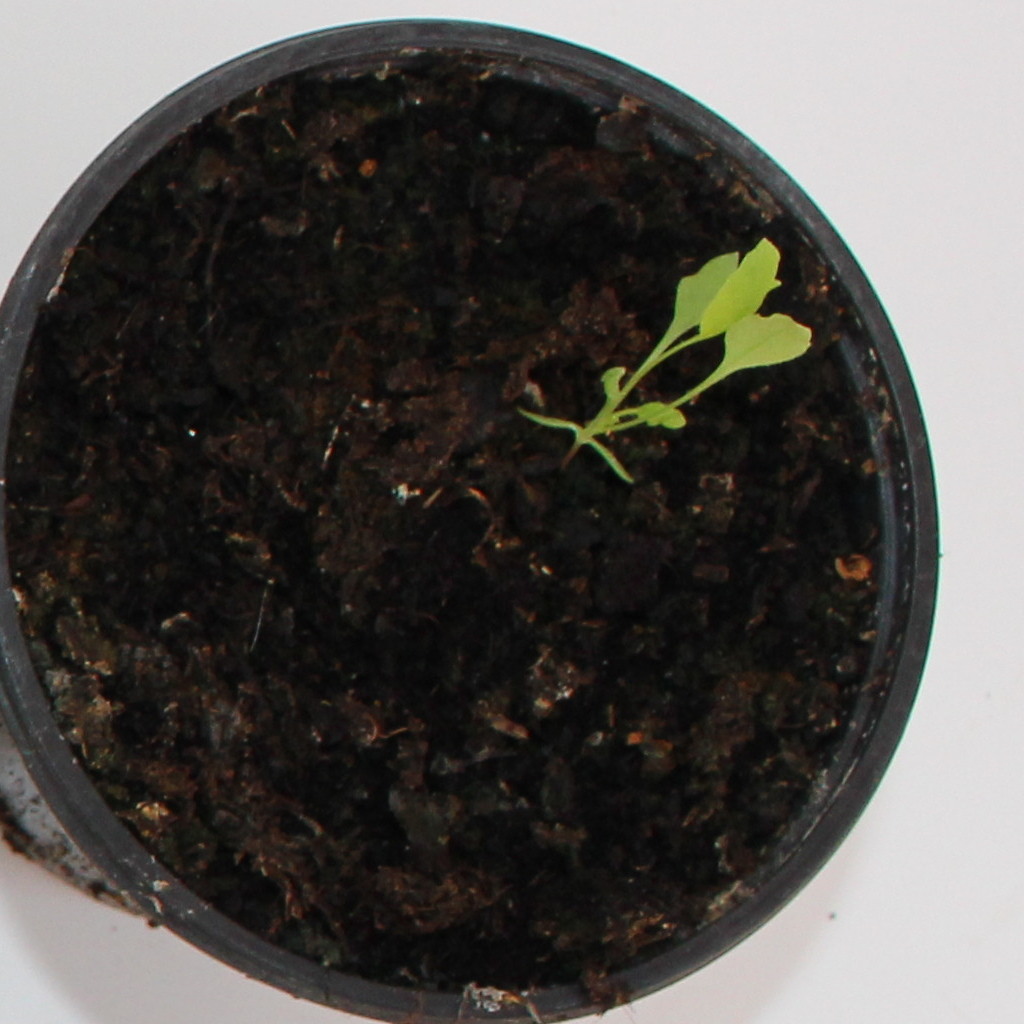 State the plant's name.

Papaver rhoeas
